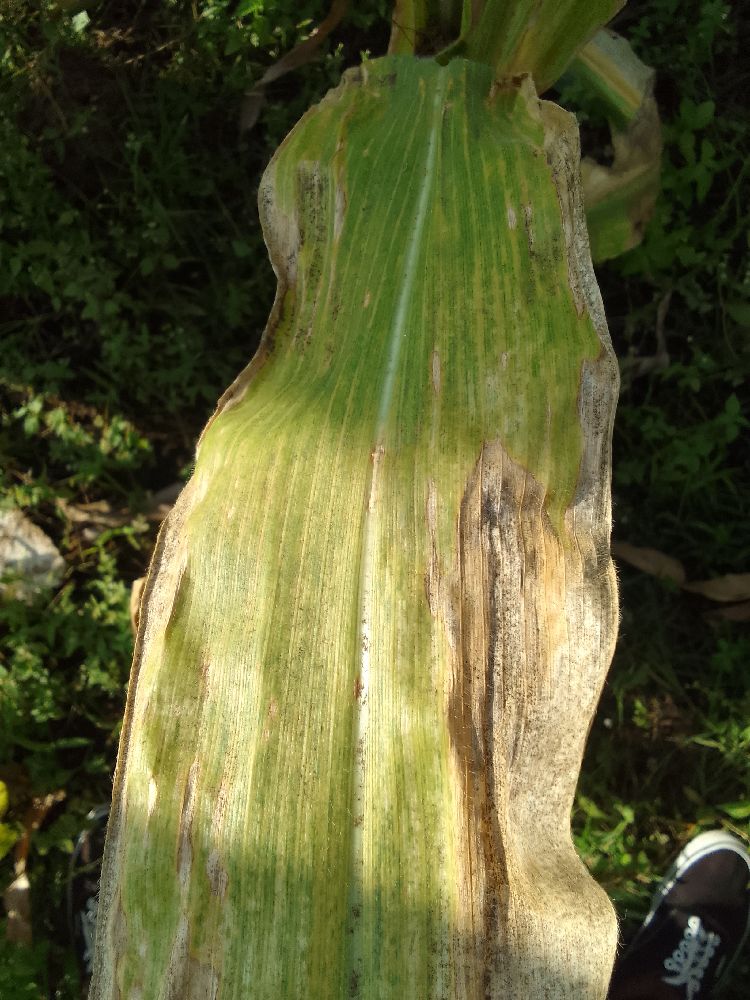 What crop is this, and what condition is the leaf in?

maize, maize lethal necrosis
